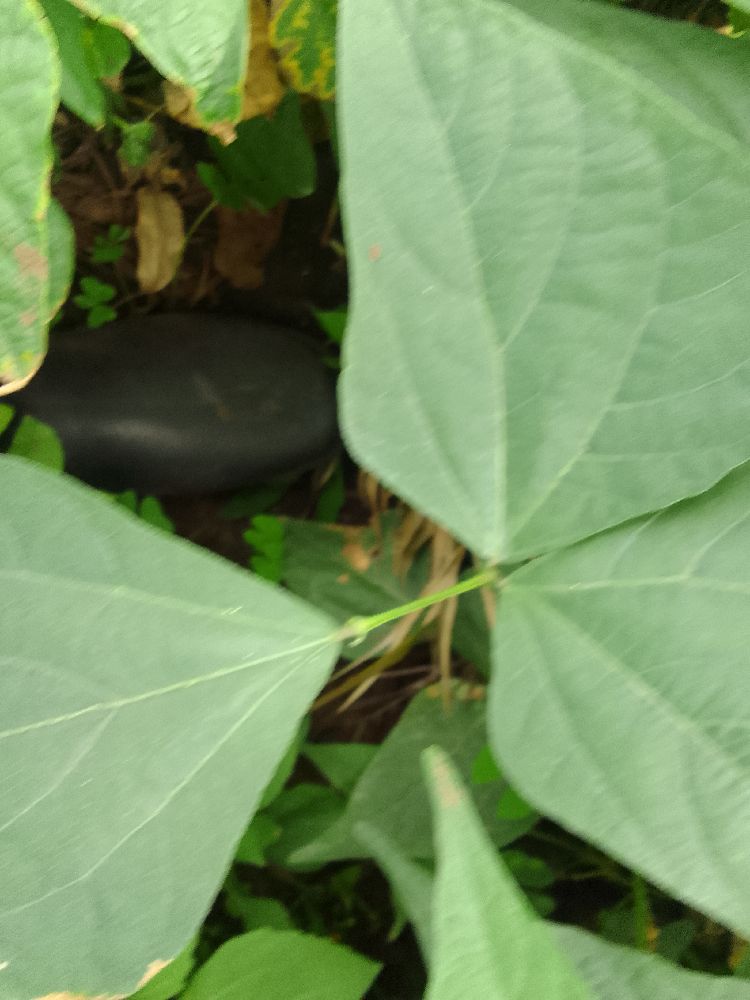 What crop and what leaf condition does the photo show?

common bean, healthy
